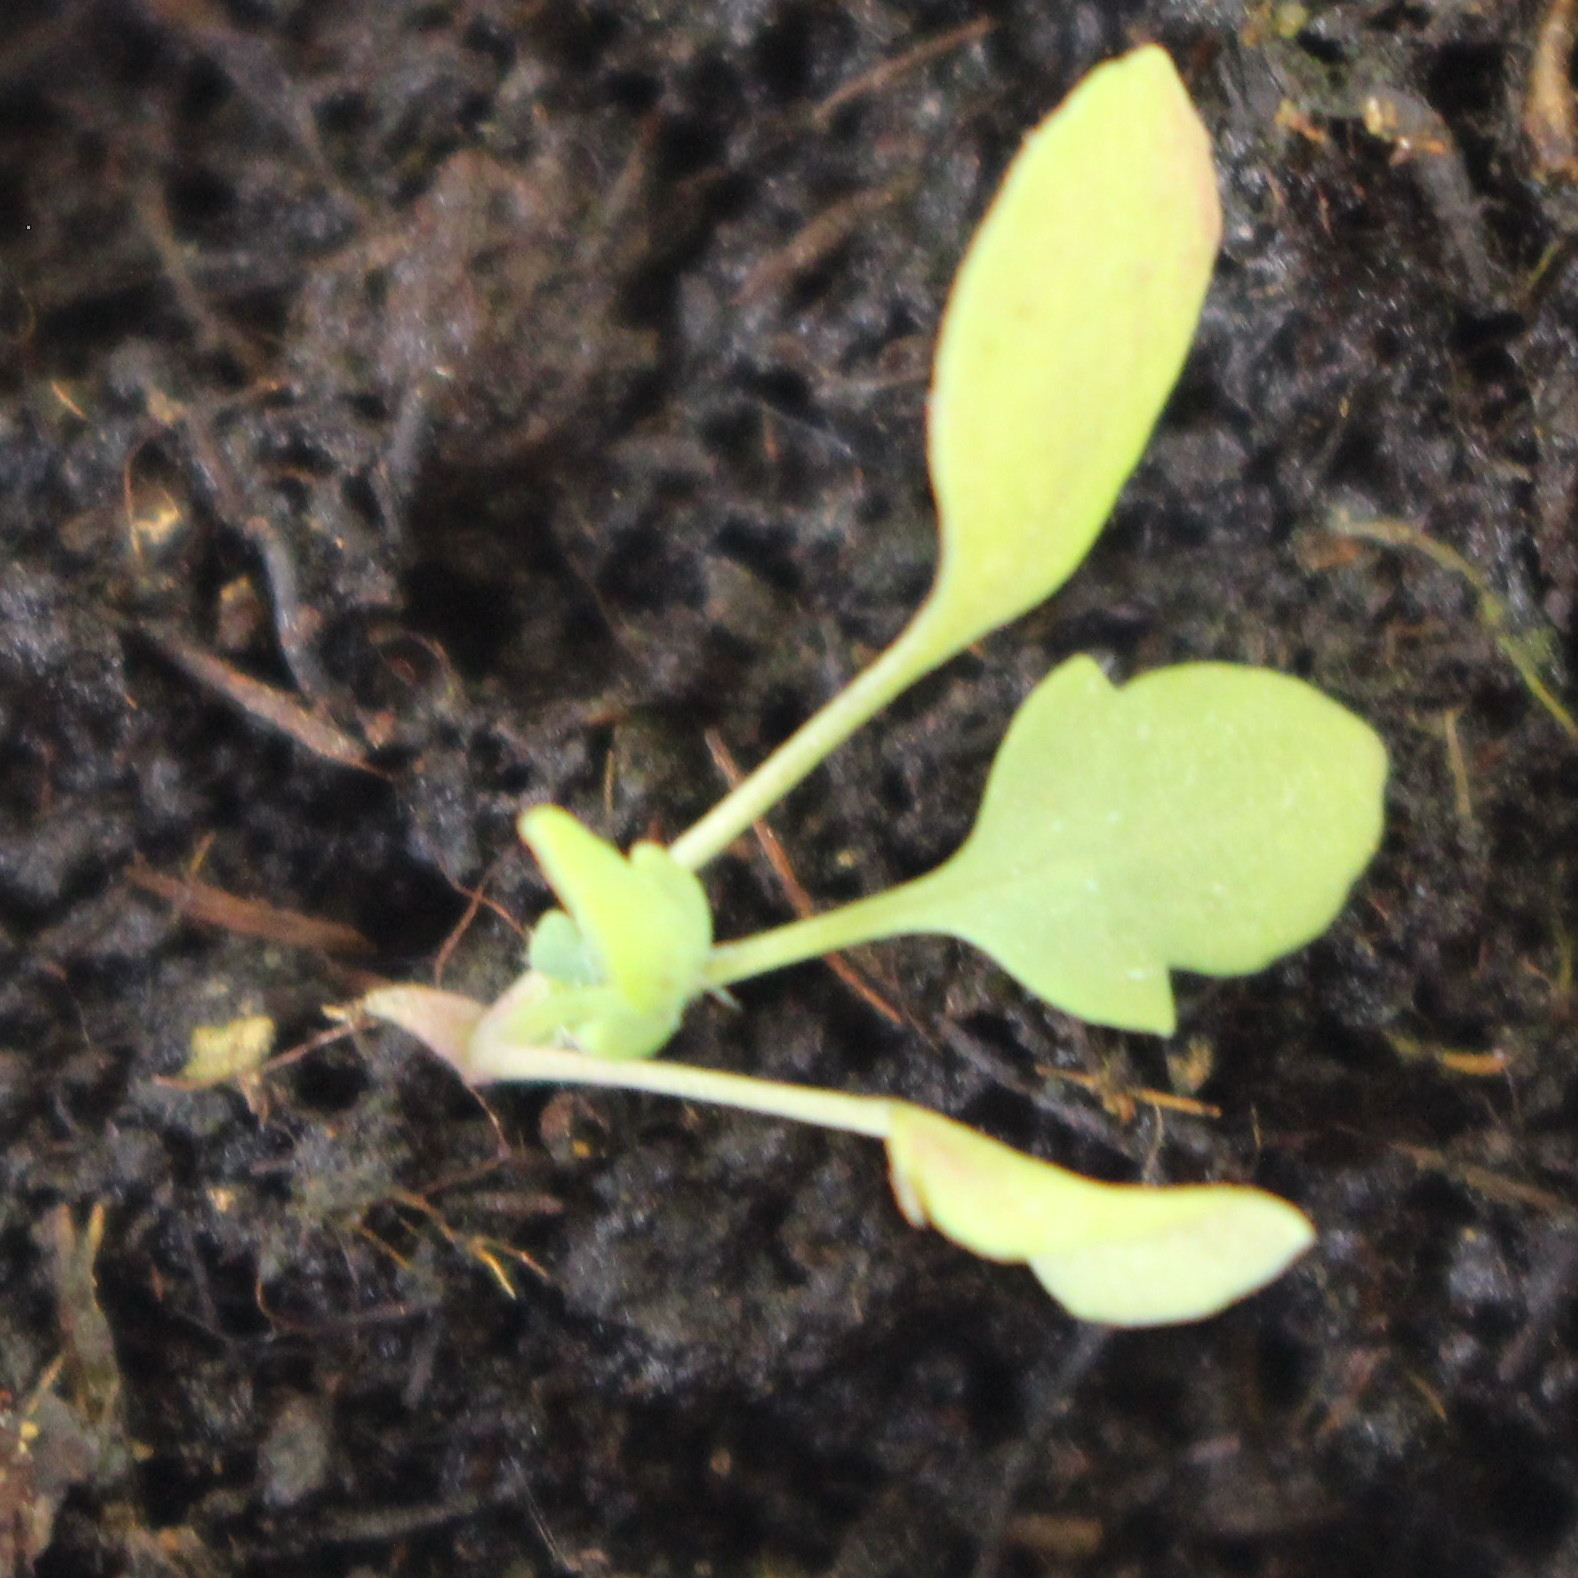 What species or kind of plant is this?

Papaver rhoeas
